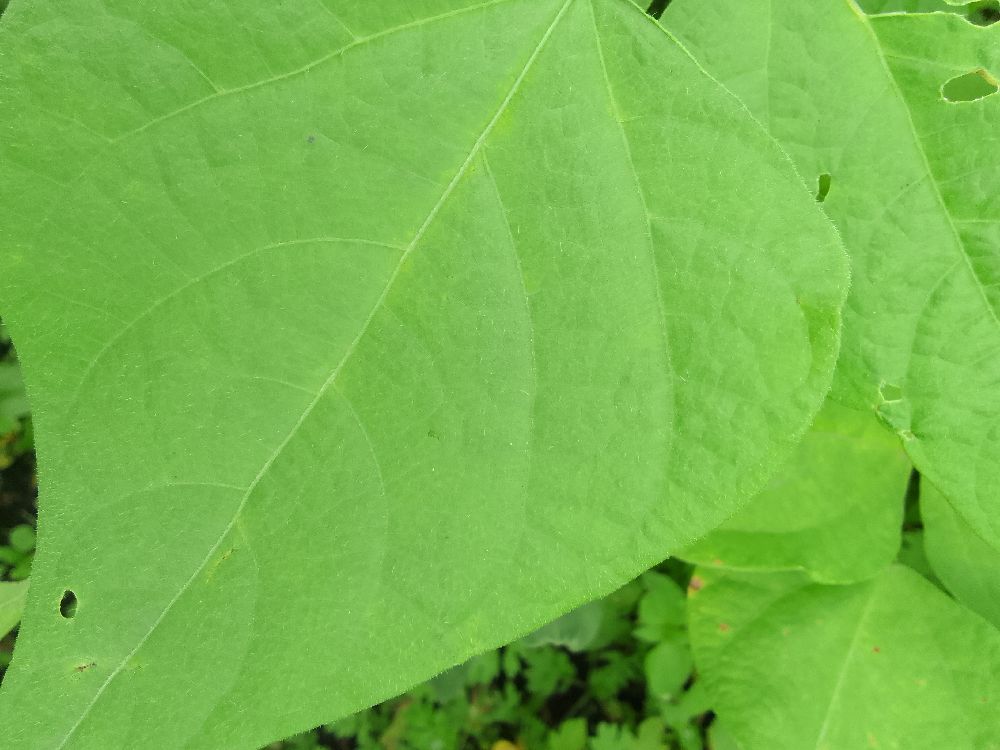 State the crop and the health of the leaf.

common bean, healthy
